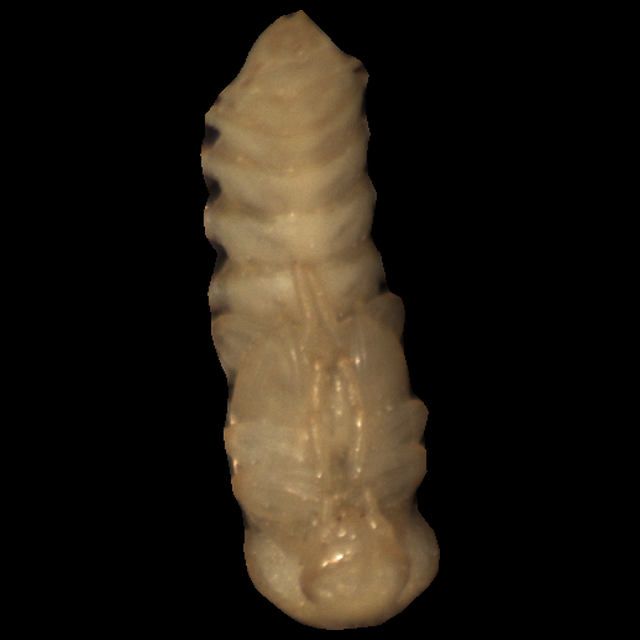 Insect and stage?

mealworm pupa
